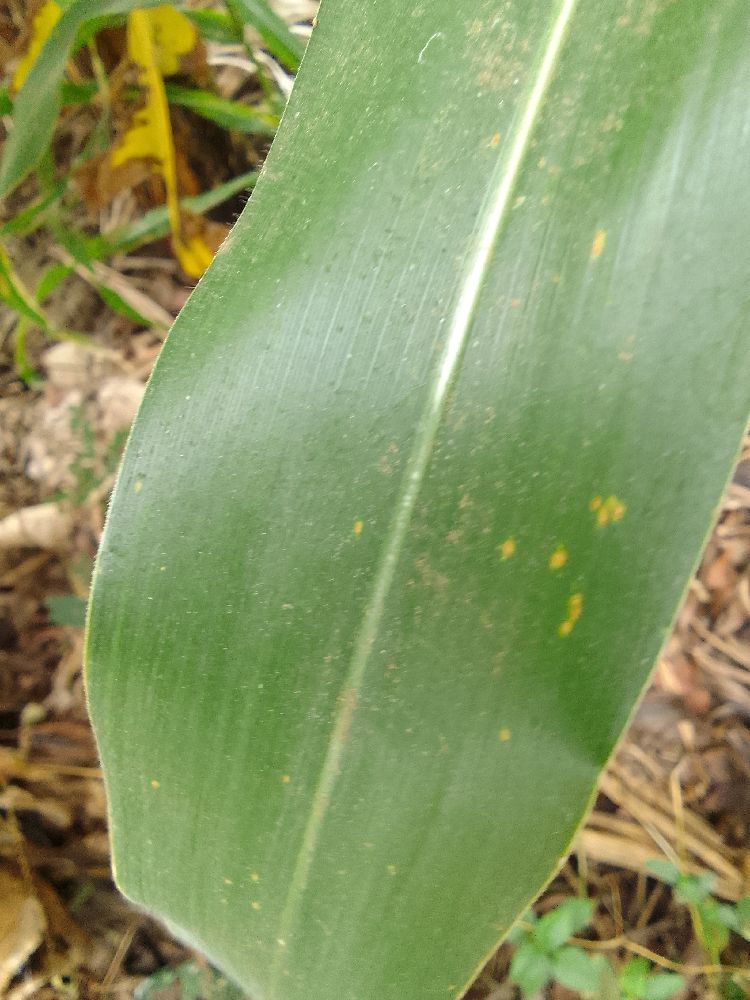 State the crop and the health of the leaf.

maize, healthy
